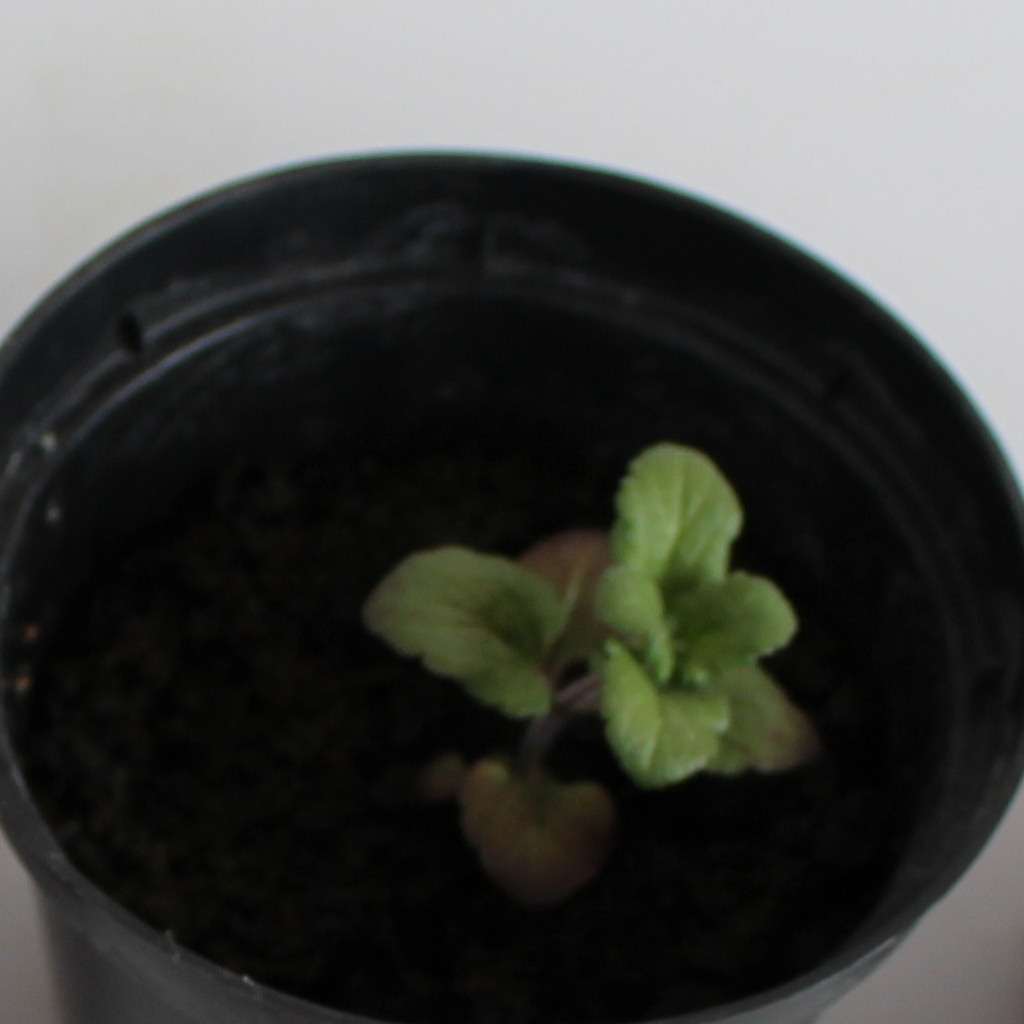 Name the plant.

Veronica persica
